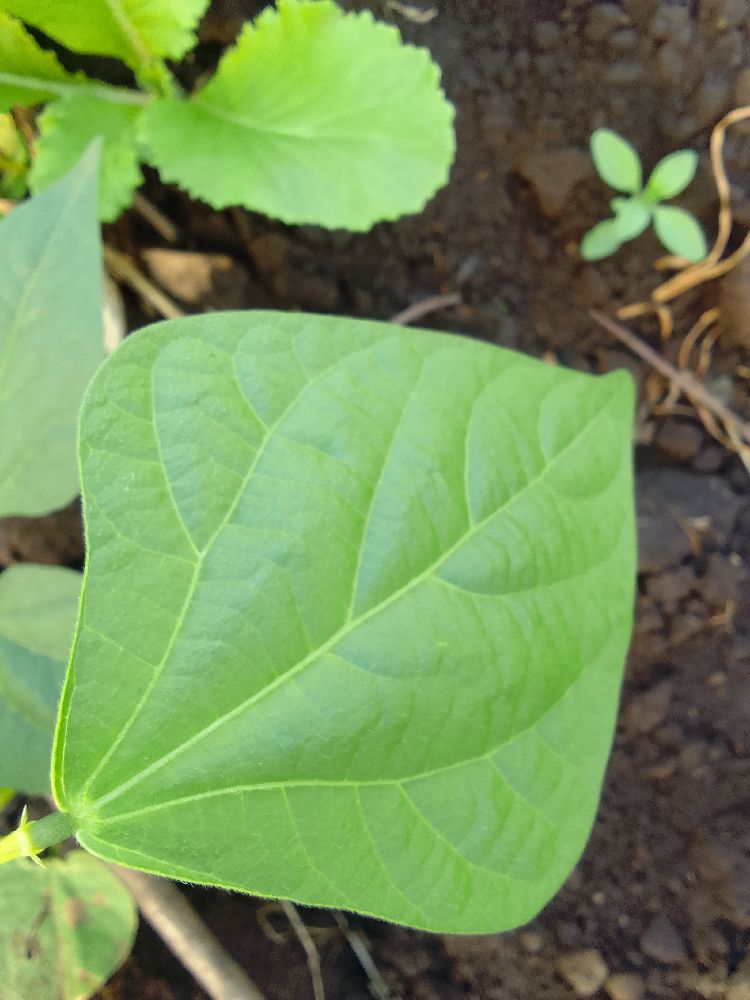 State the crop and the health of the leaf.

common bean, healthy
